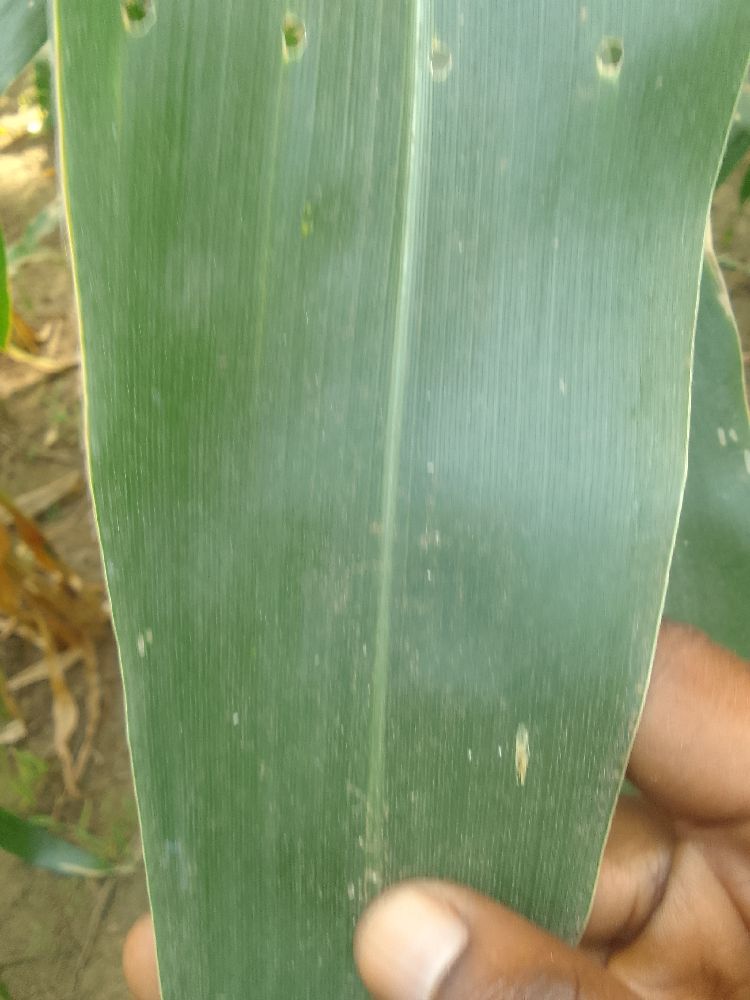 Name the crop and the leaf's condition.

maize, healthy
